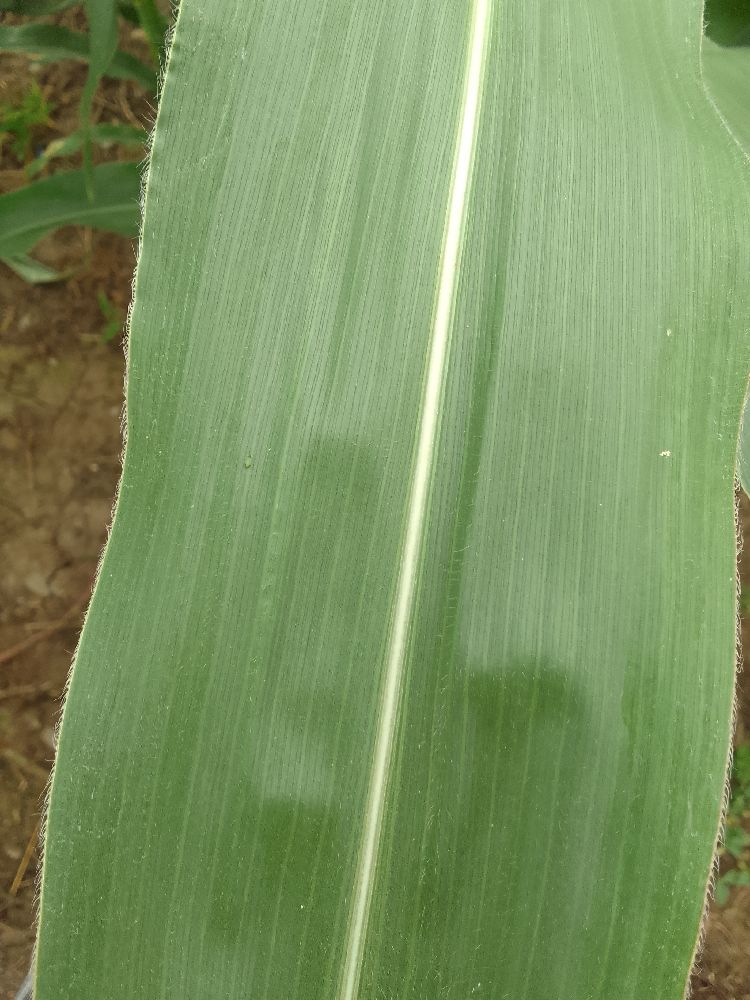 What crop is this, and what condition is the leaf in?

maize, healthy
